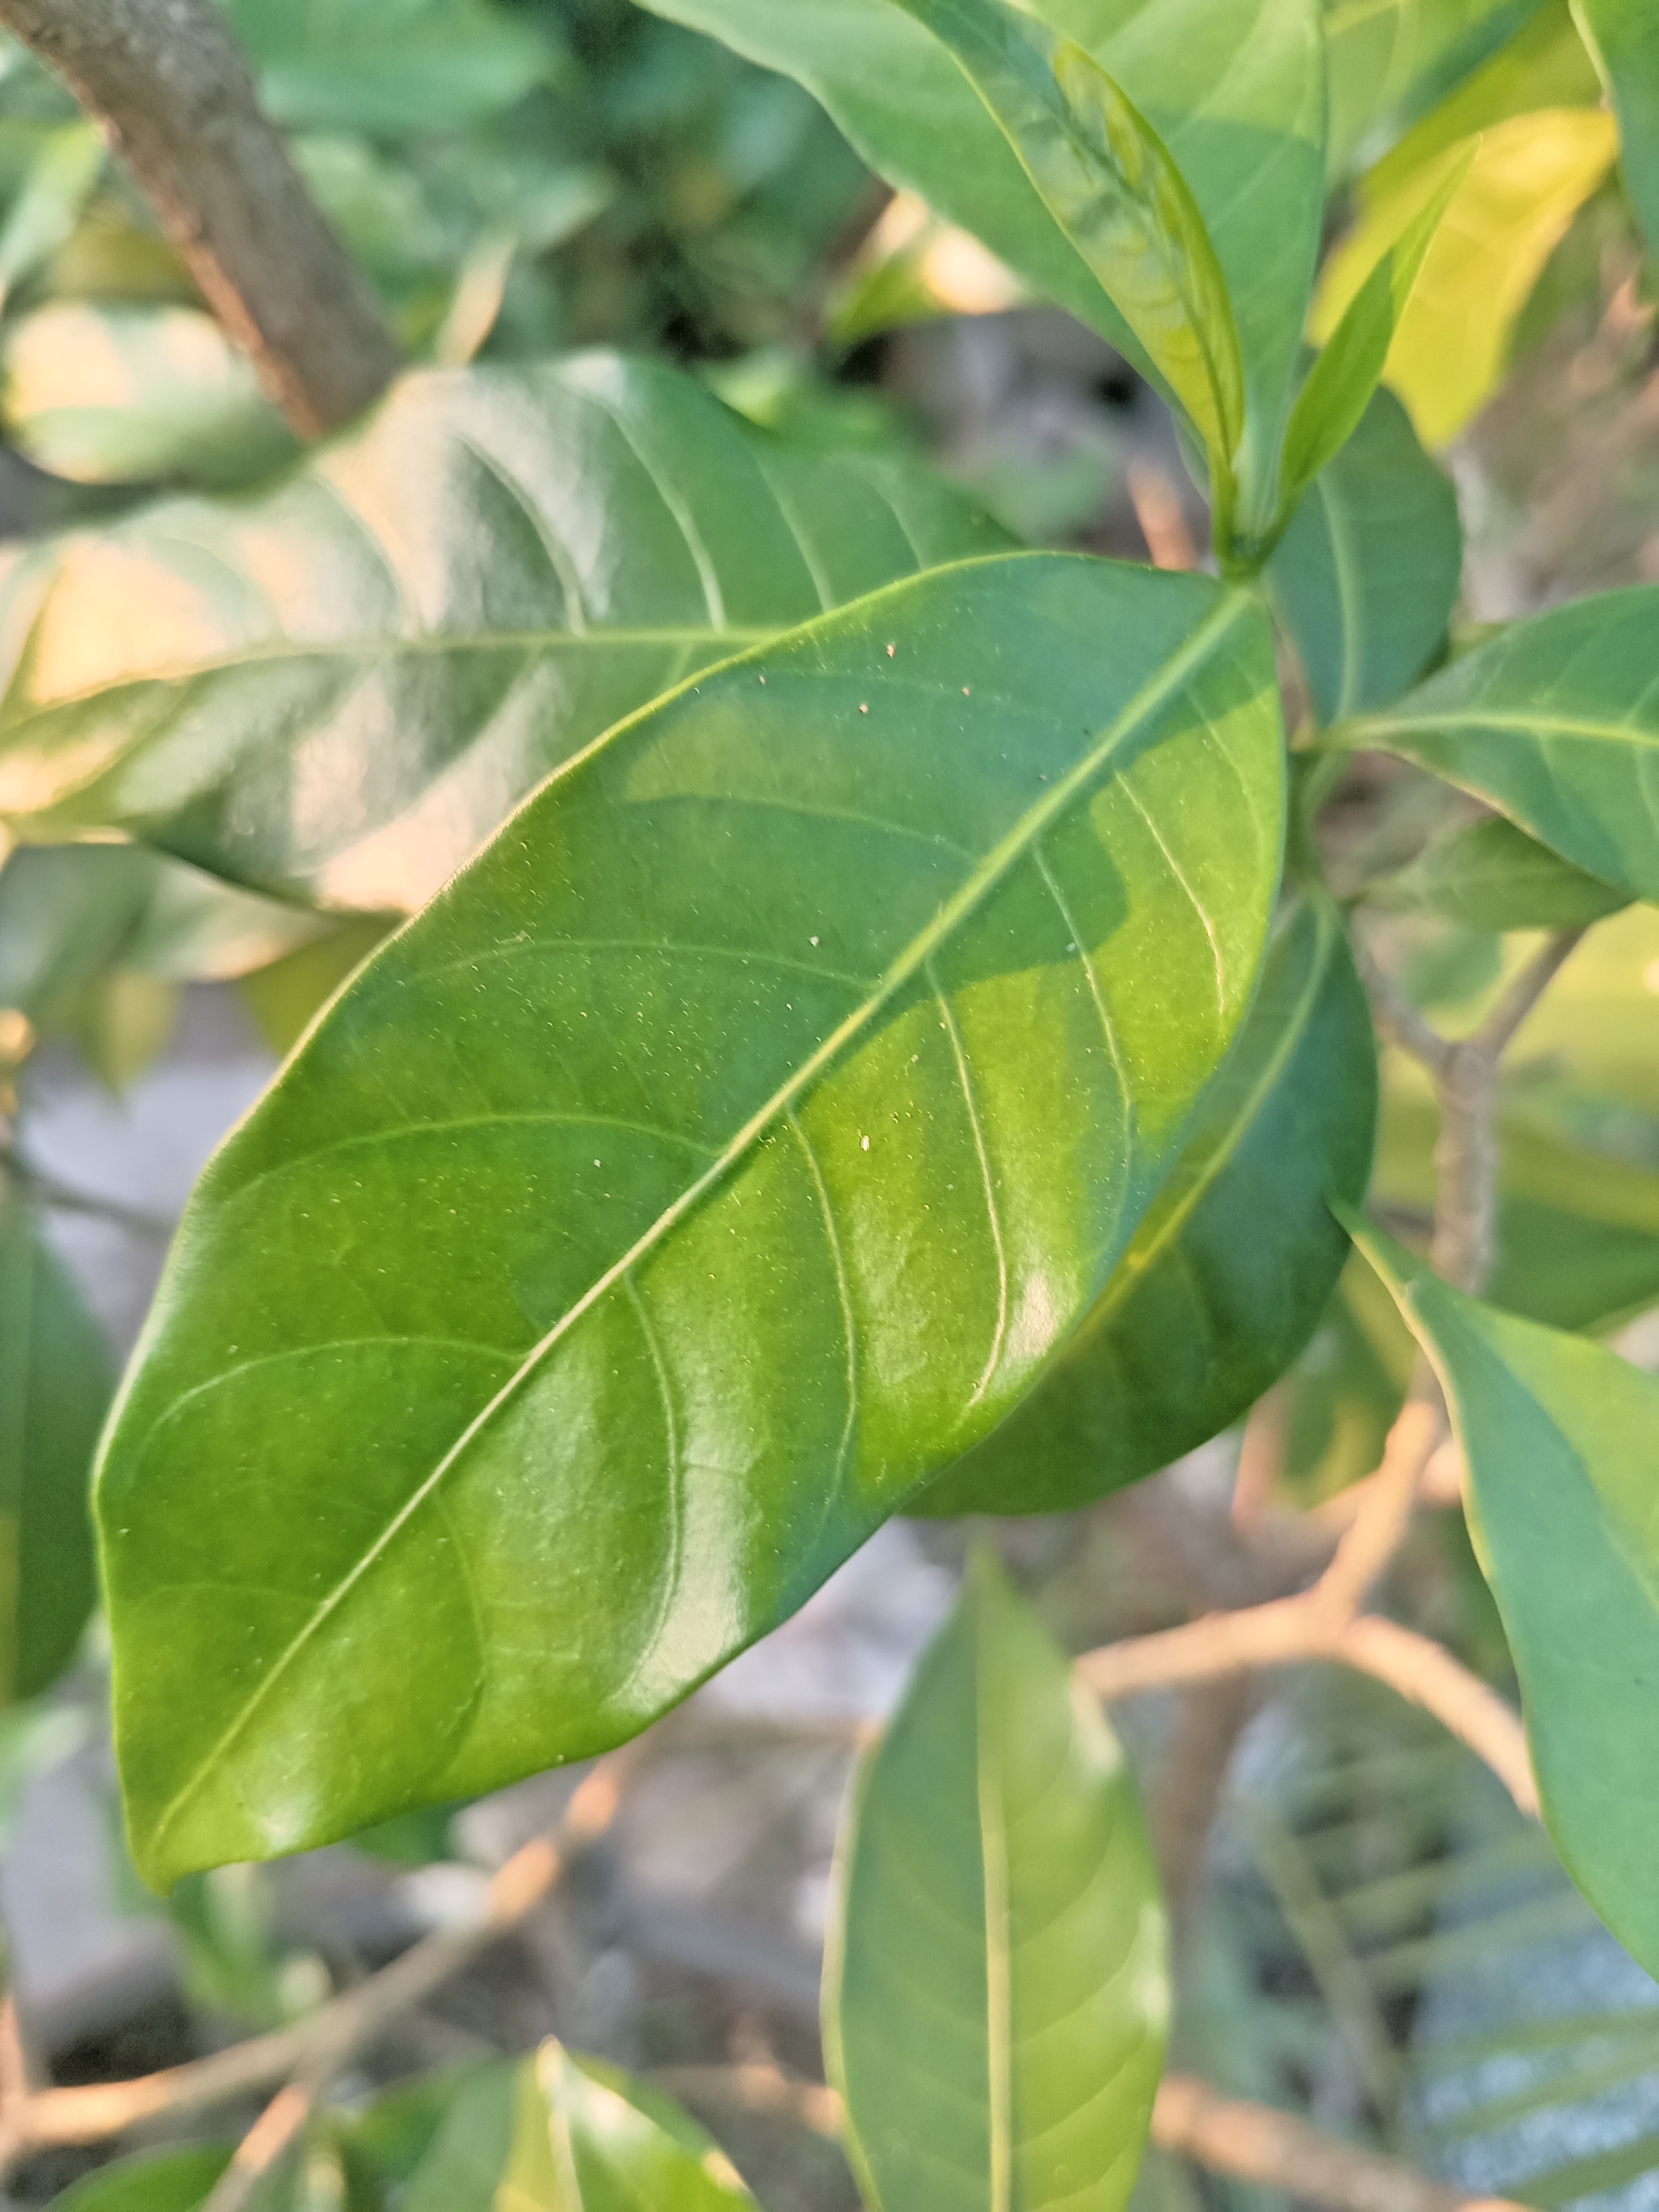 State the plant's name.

togor
